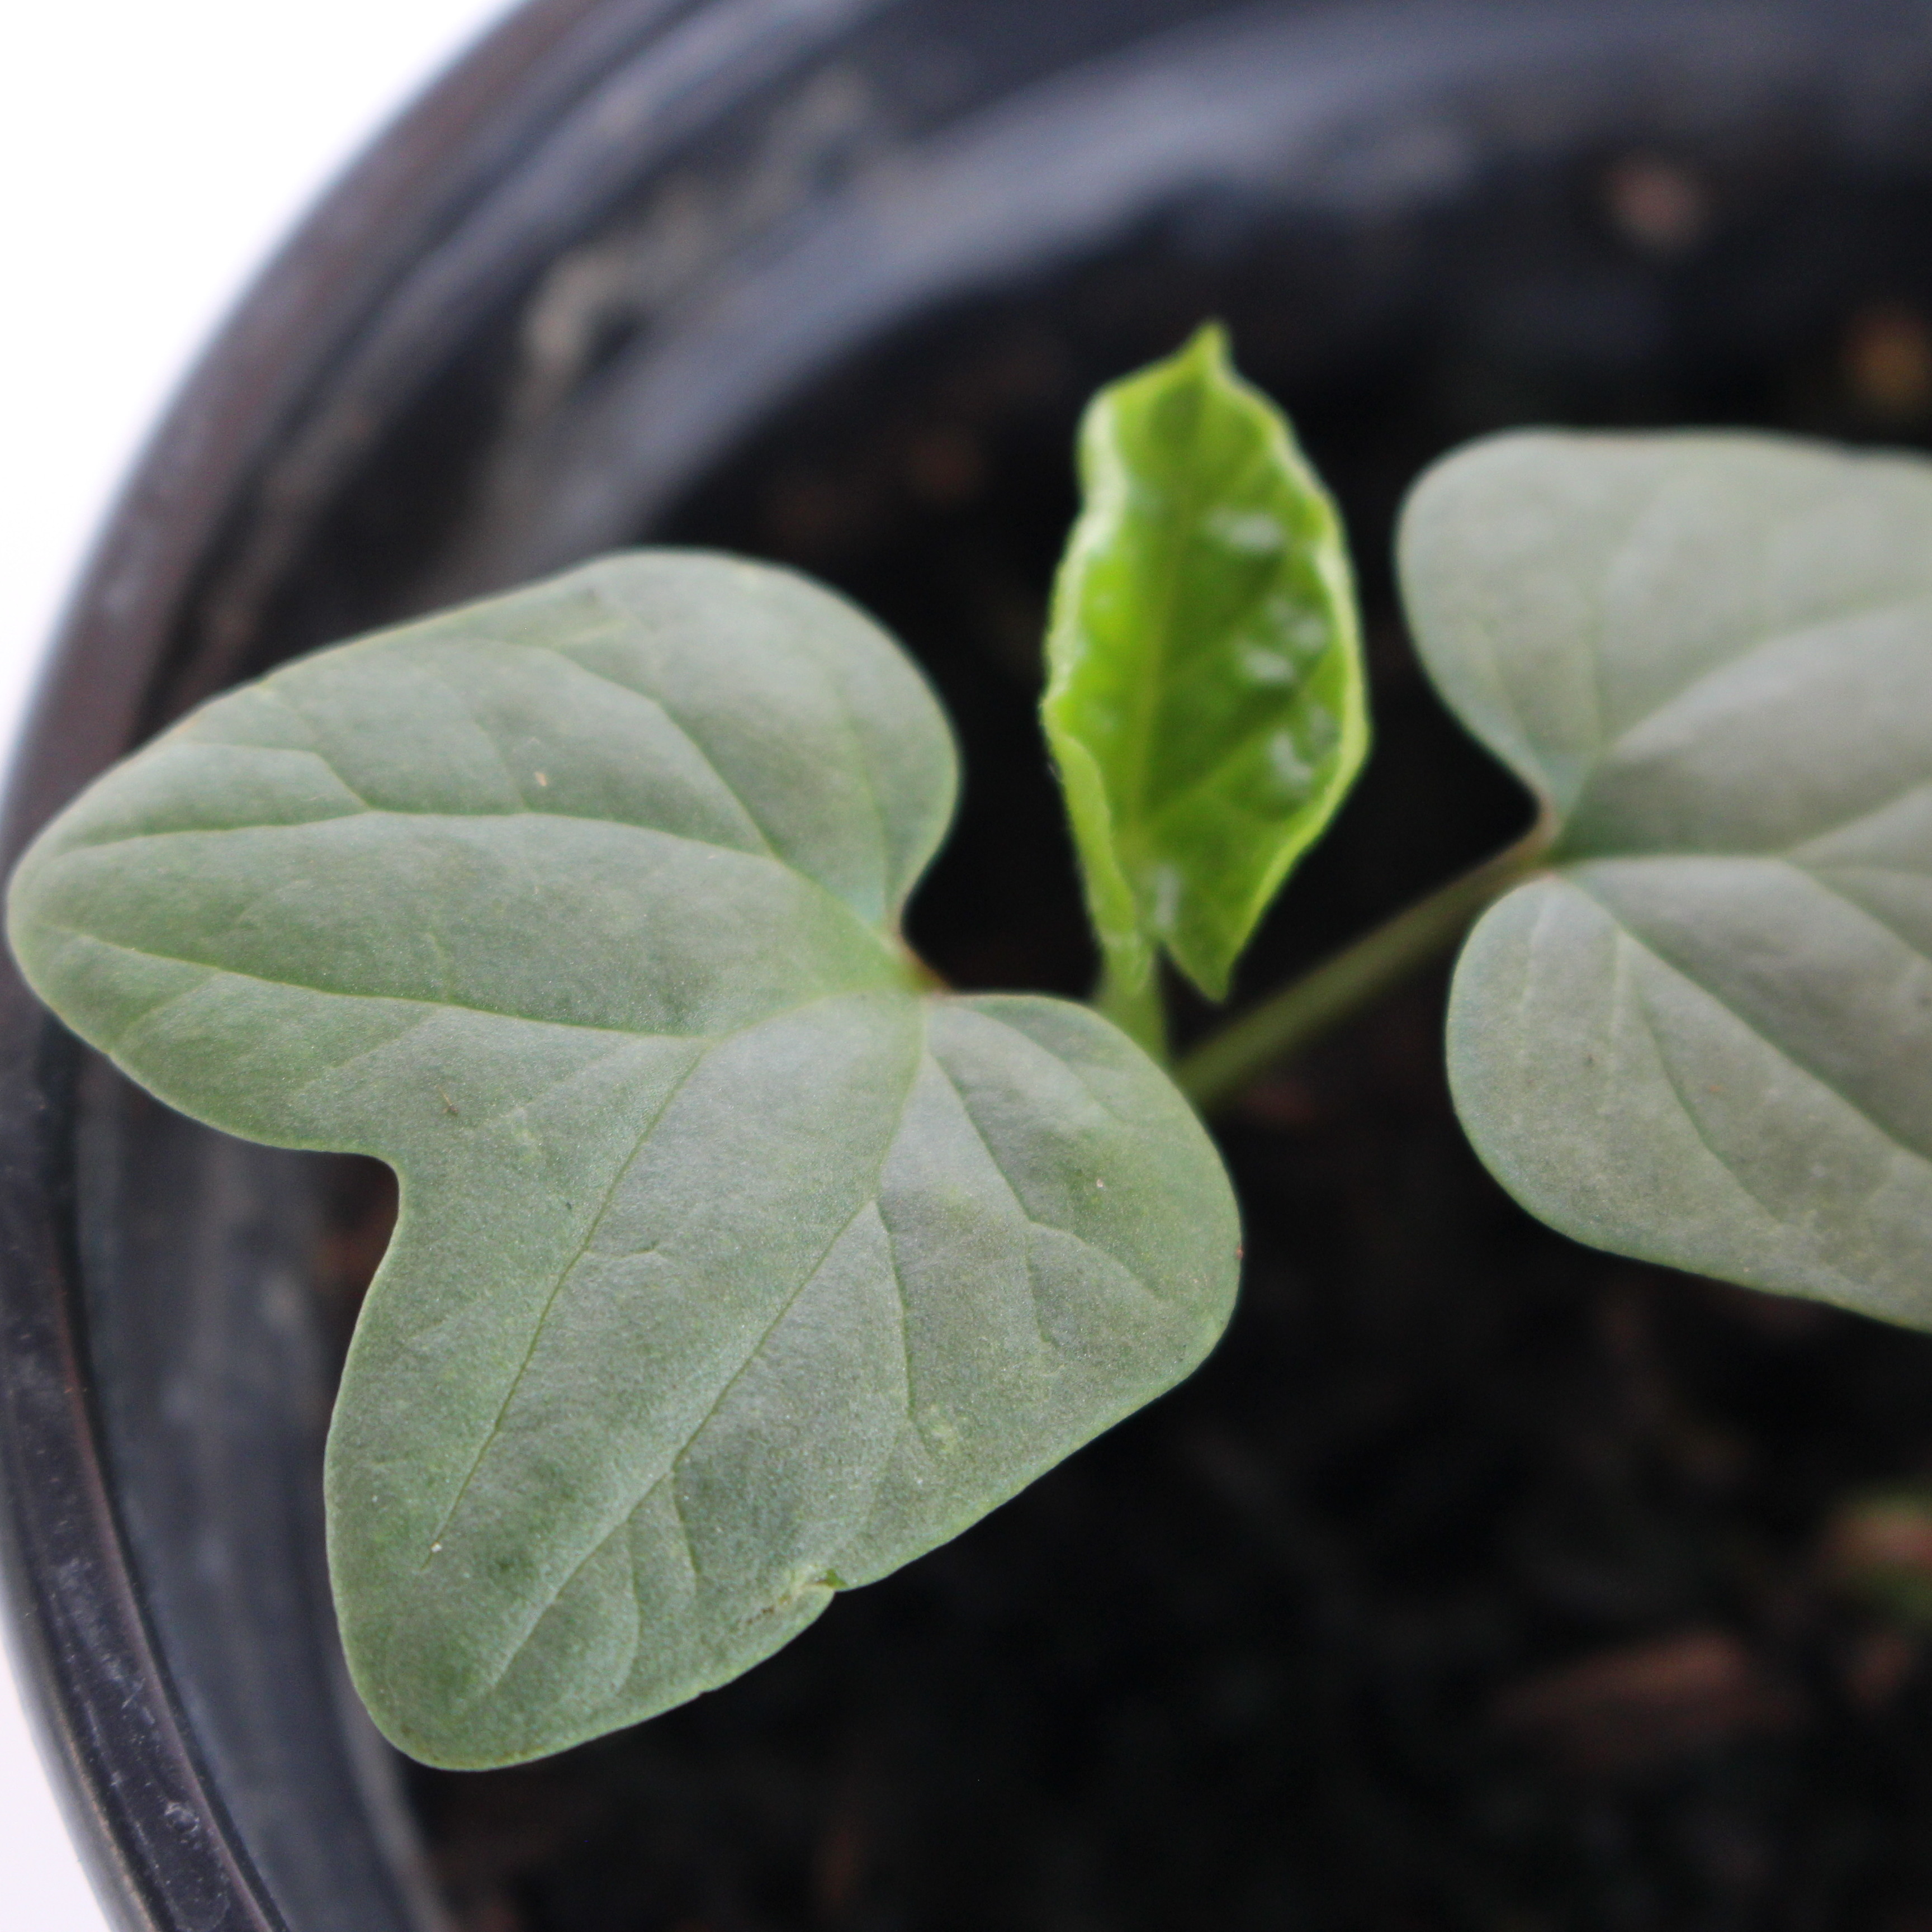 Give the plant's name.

Convolvulus arvensis
